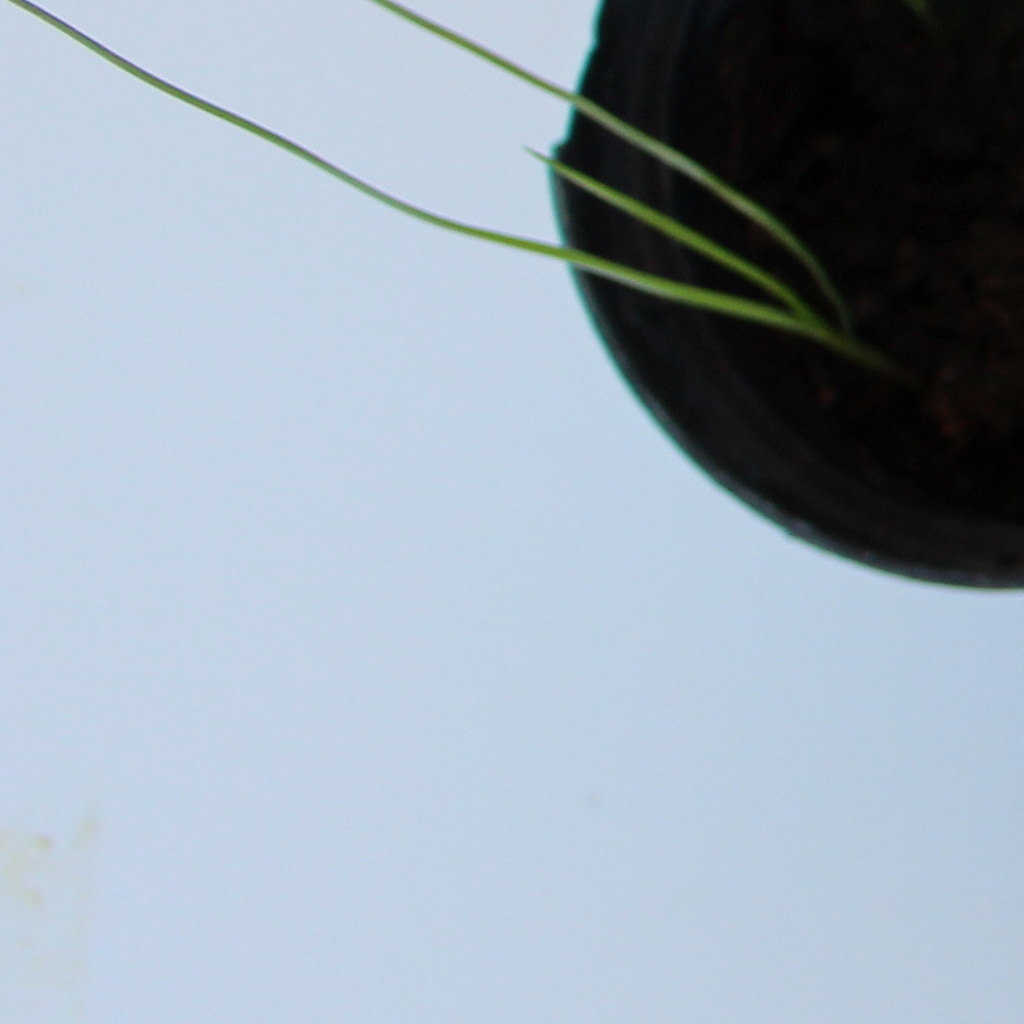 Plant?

Lolium multiflorum
